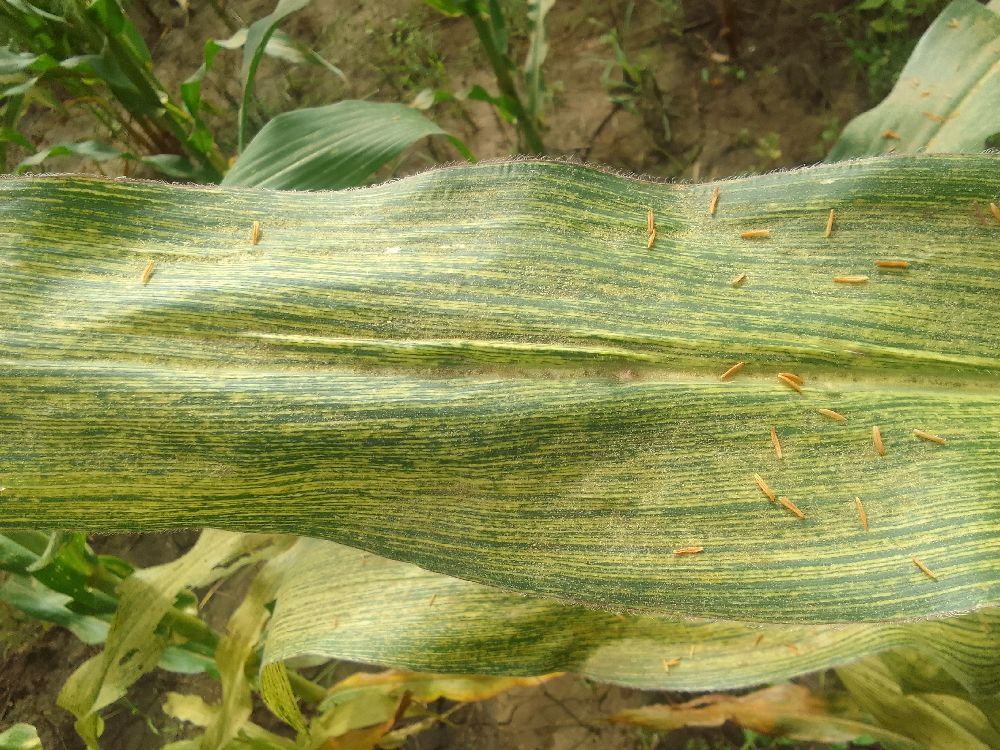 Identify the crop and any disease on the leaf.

maize, maize streak virus
